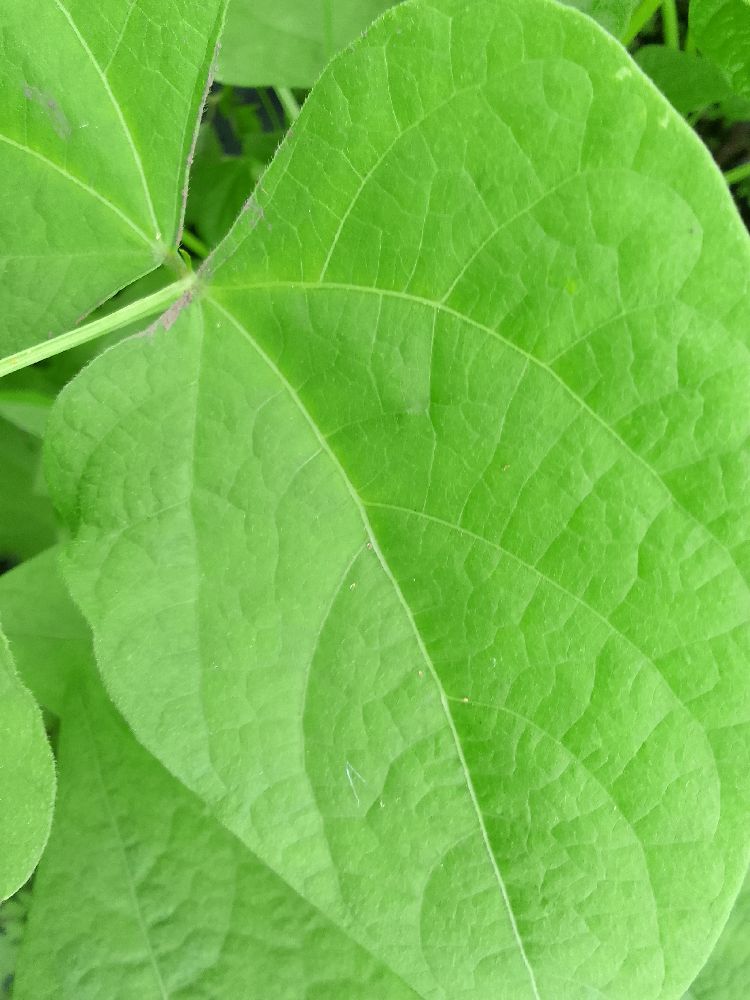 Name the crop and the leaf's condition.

common bean, healthy
